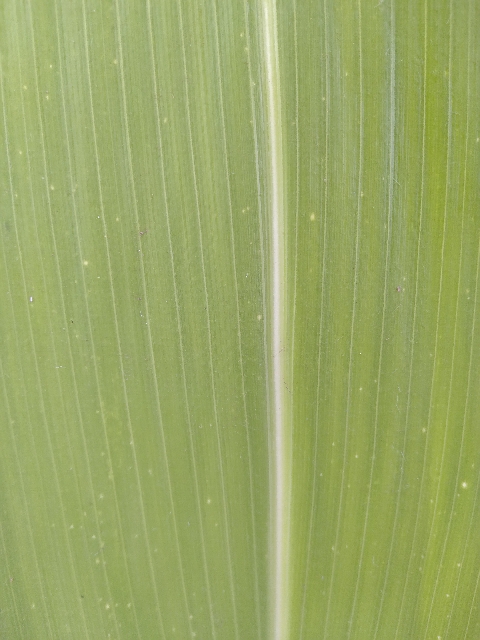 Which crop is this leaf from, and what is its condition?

maize, healthy
